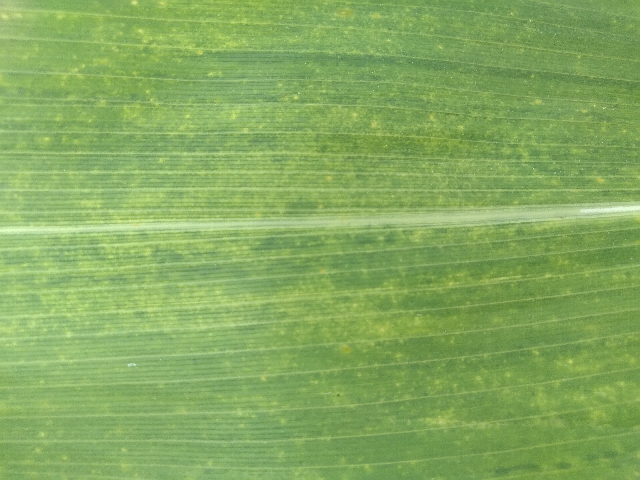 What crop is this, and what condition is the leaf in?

maize, maize lethal necrosis
